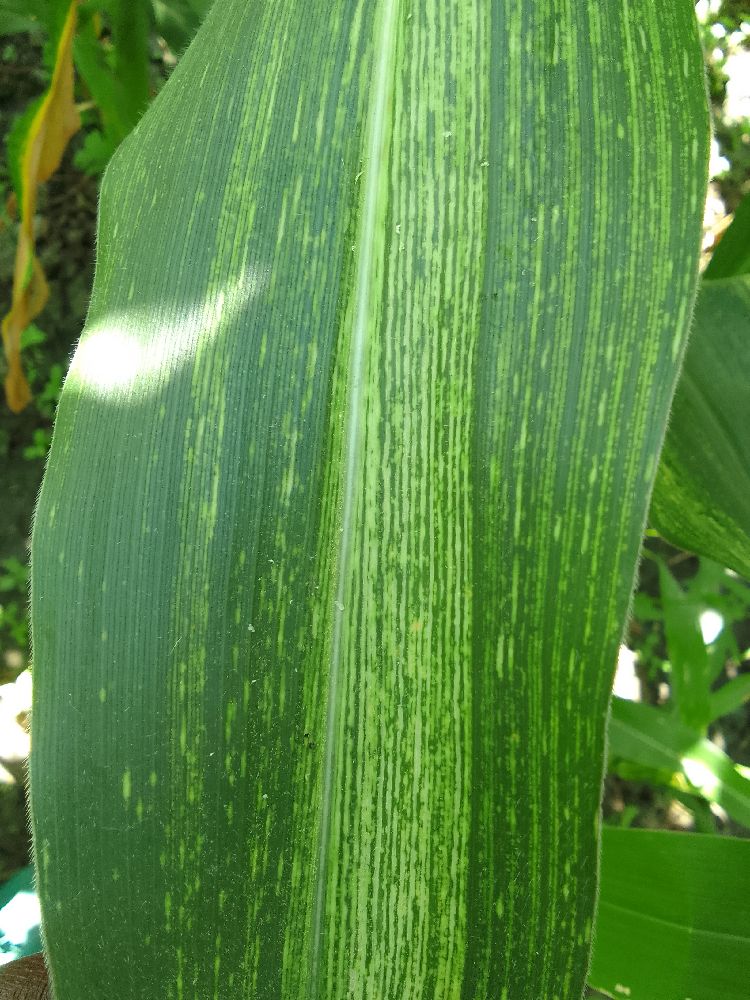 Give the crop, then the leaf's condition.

maize, maize streak virus
